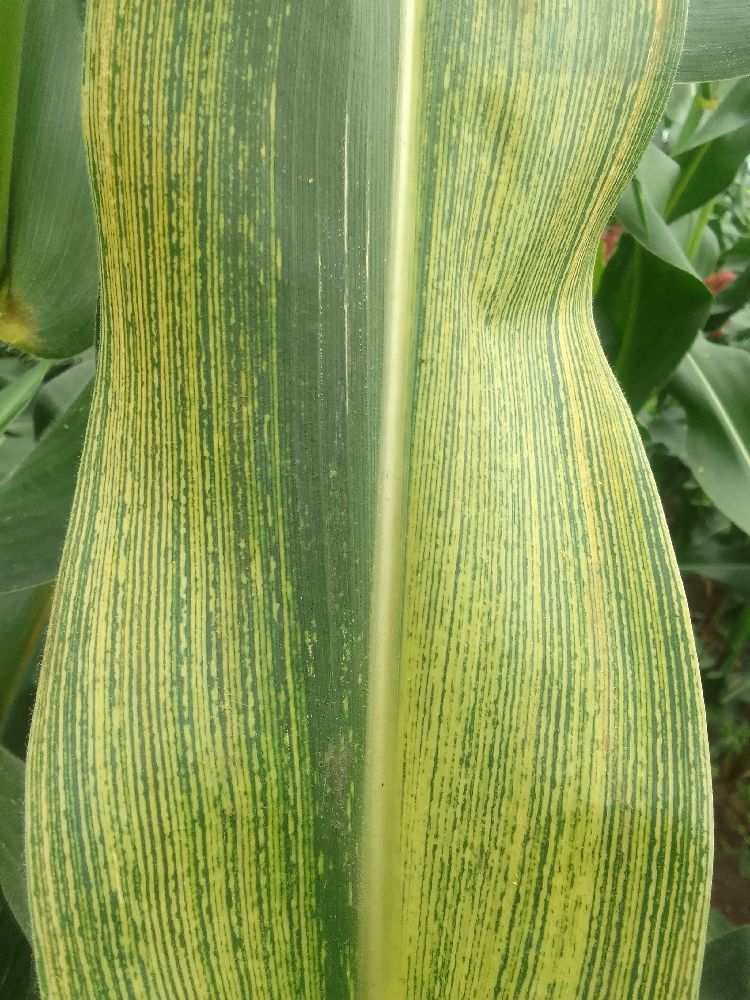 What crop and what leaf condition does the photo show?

maize, maize streak virus
